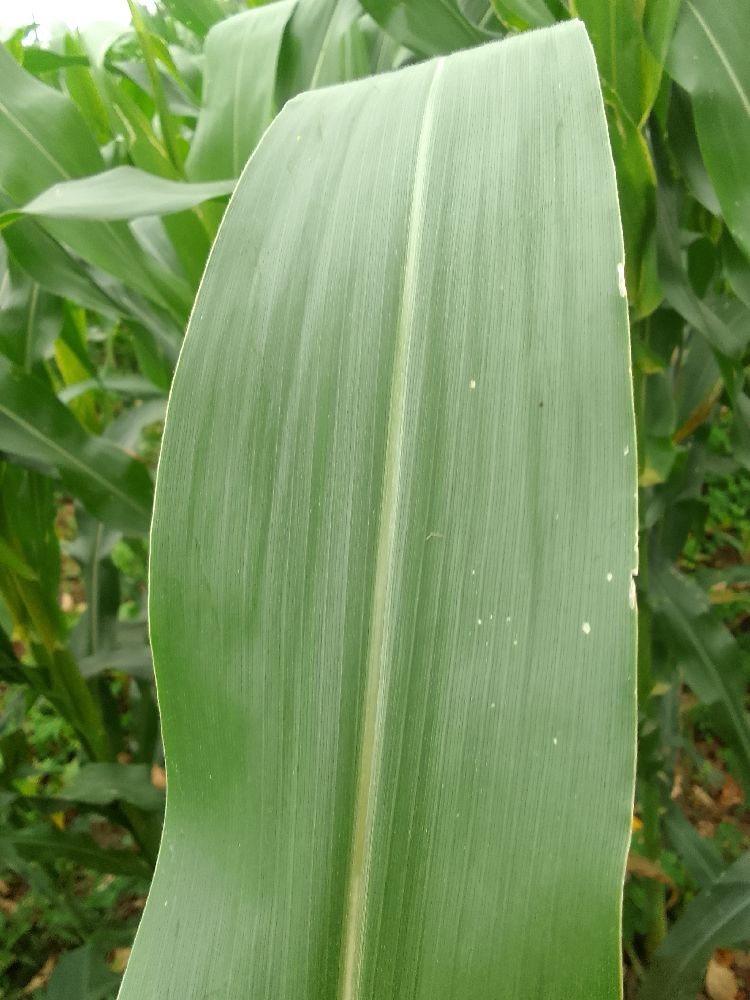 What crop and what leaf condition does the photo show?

maize, healthy
